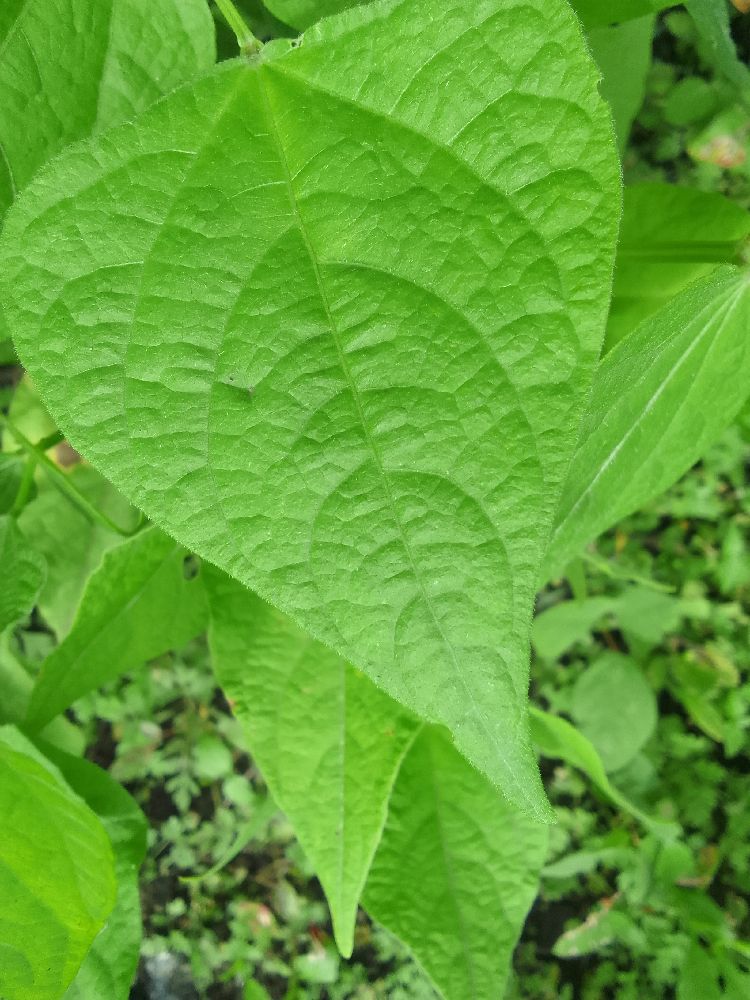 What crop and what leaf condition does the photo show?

common bean, healthy
